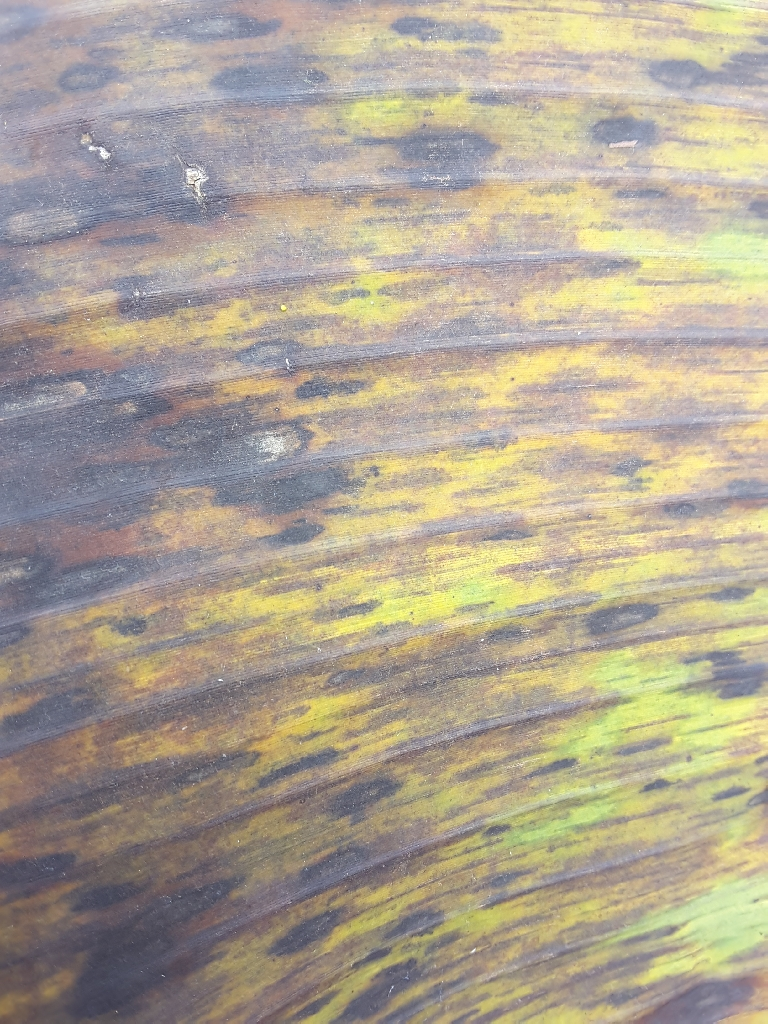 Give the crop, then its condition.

banana, black sigatoka
